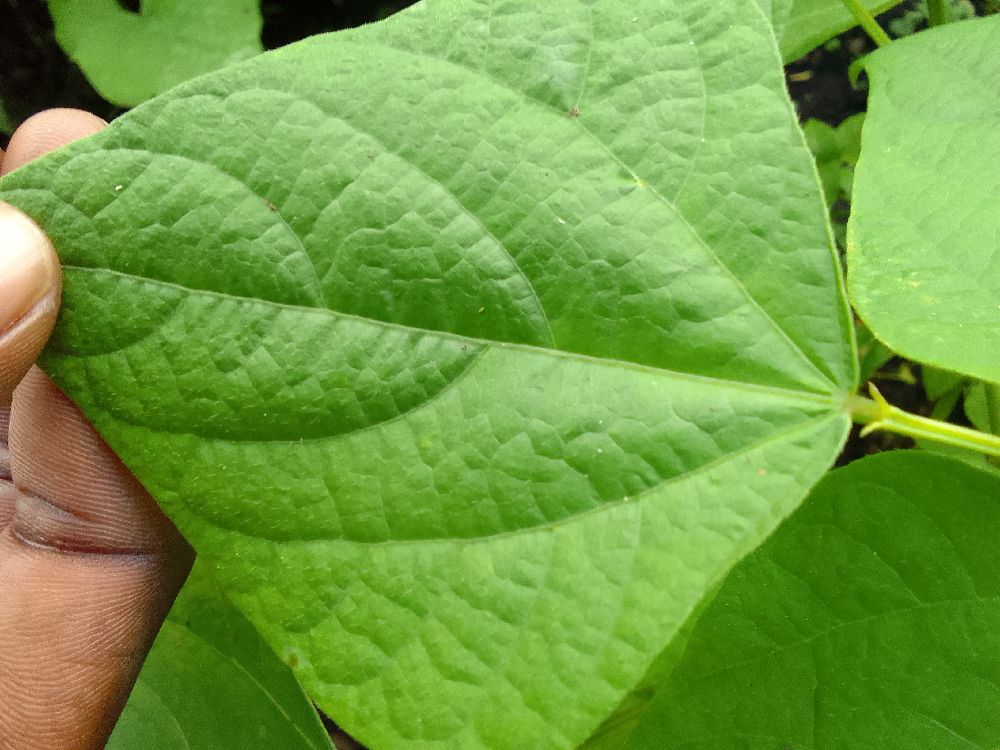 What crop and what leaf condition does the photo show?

common bean, healthy
